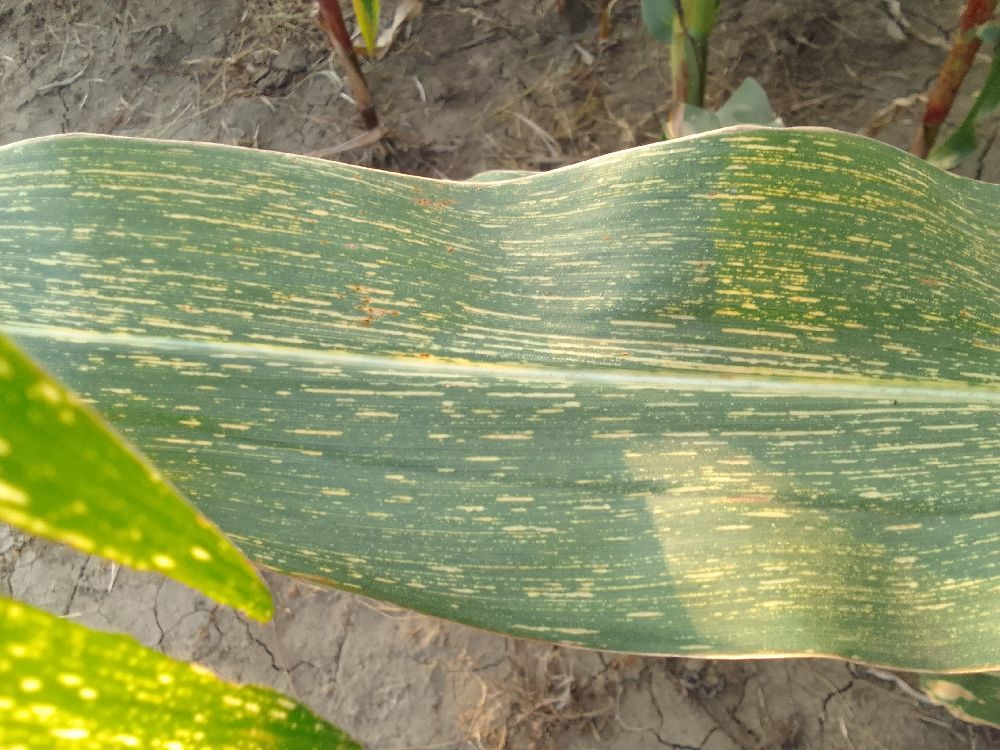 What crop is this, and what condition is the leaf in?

maize, maize streak virus
